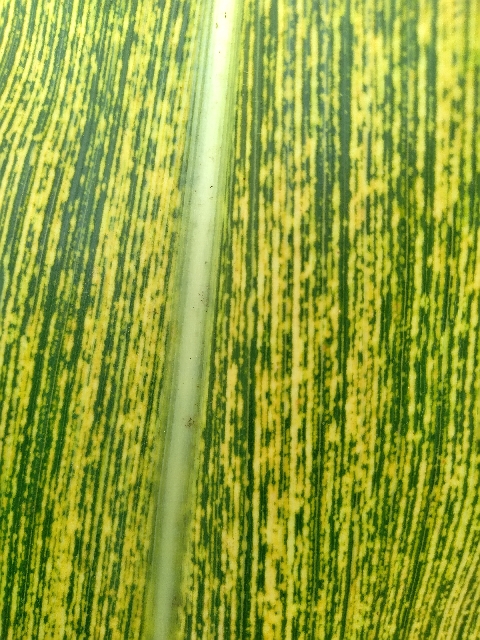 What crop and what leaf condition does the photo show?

maize, maize streak virus
